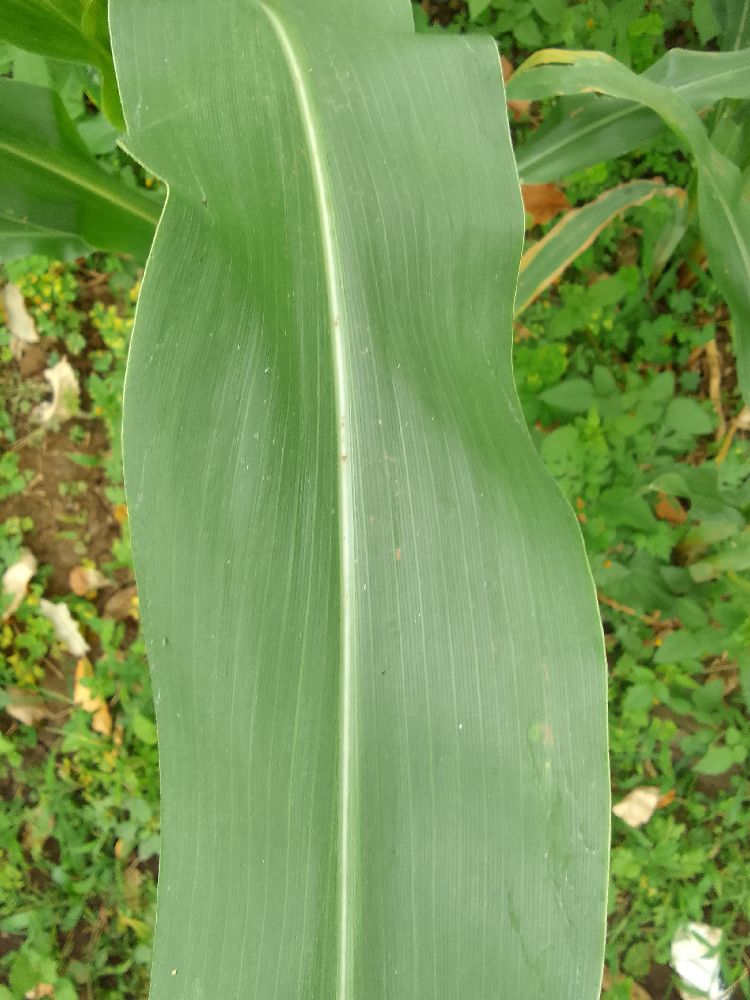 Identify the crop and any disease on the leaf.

maize, healthy
